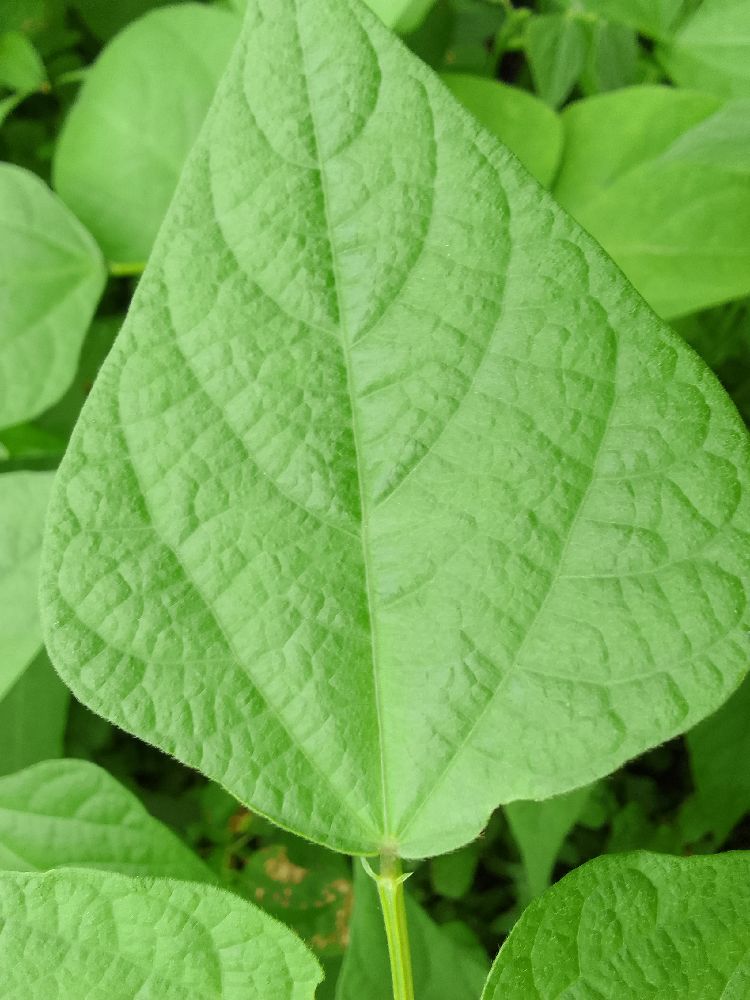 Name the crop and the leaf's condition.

common bean, healthy
